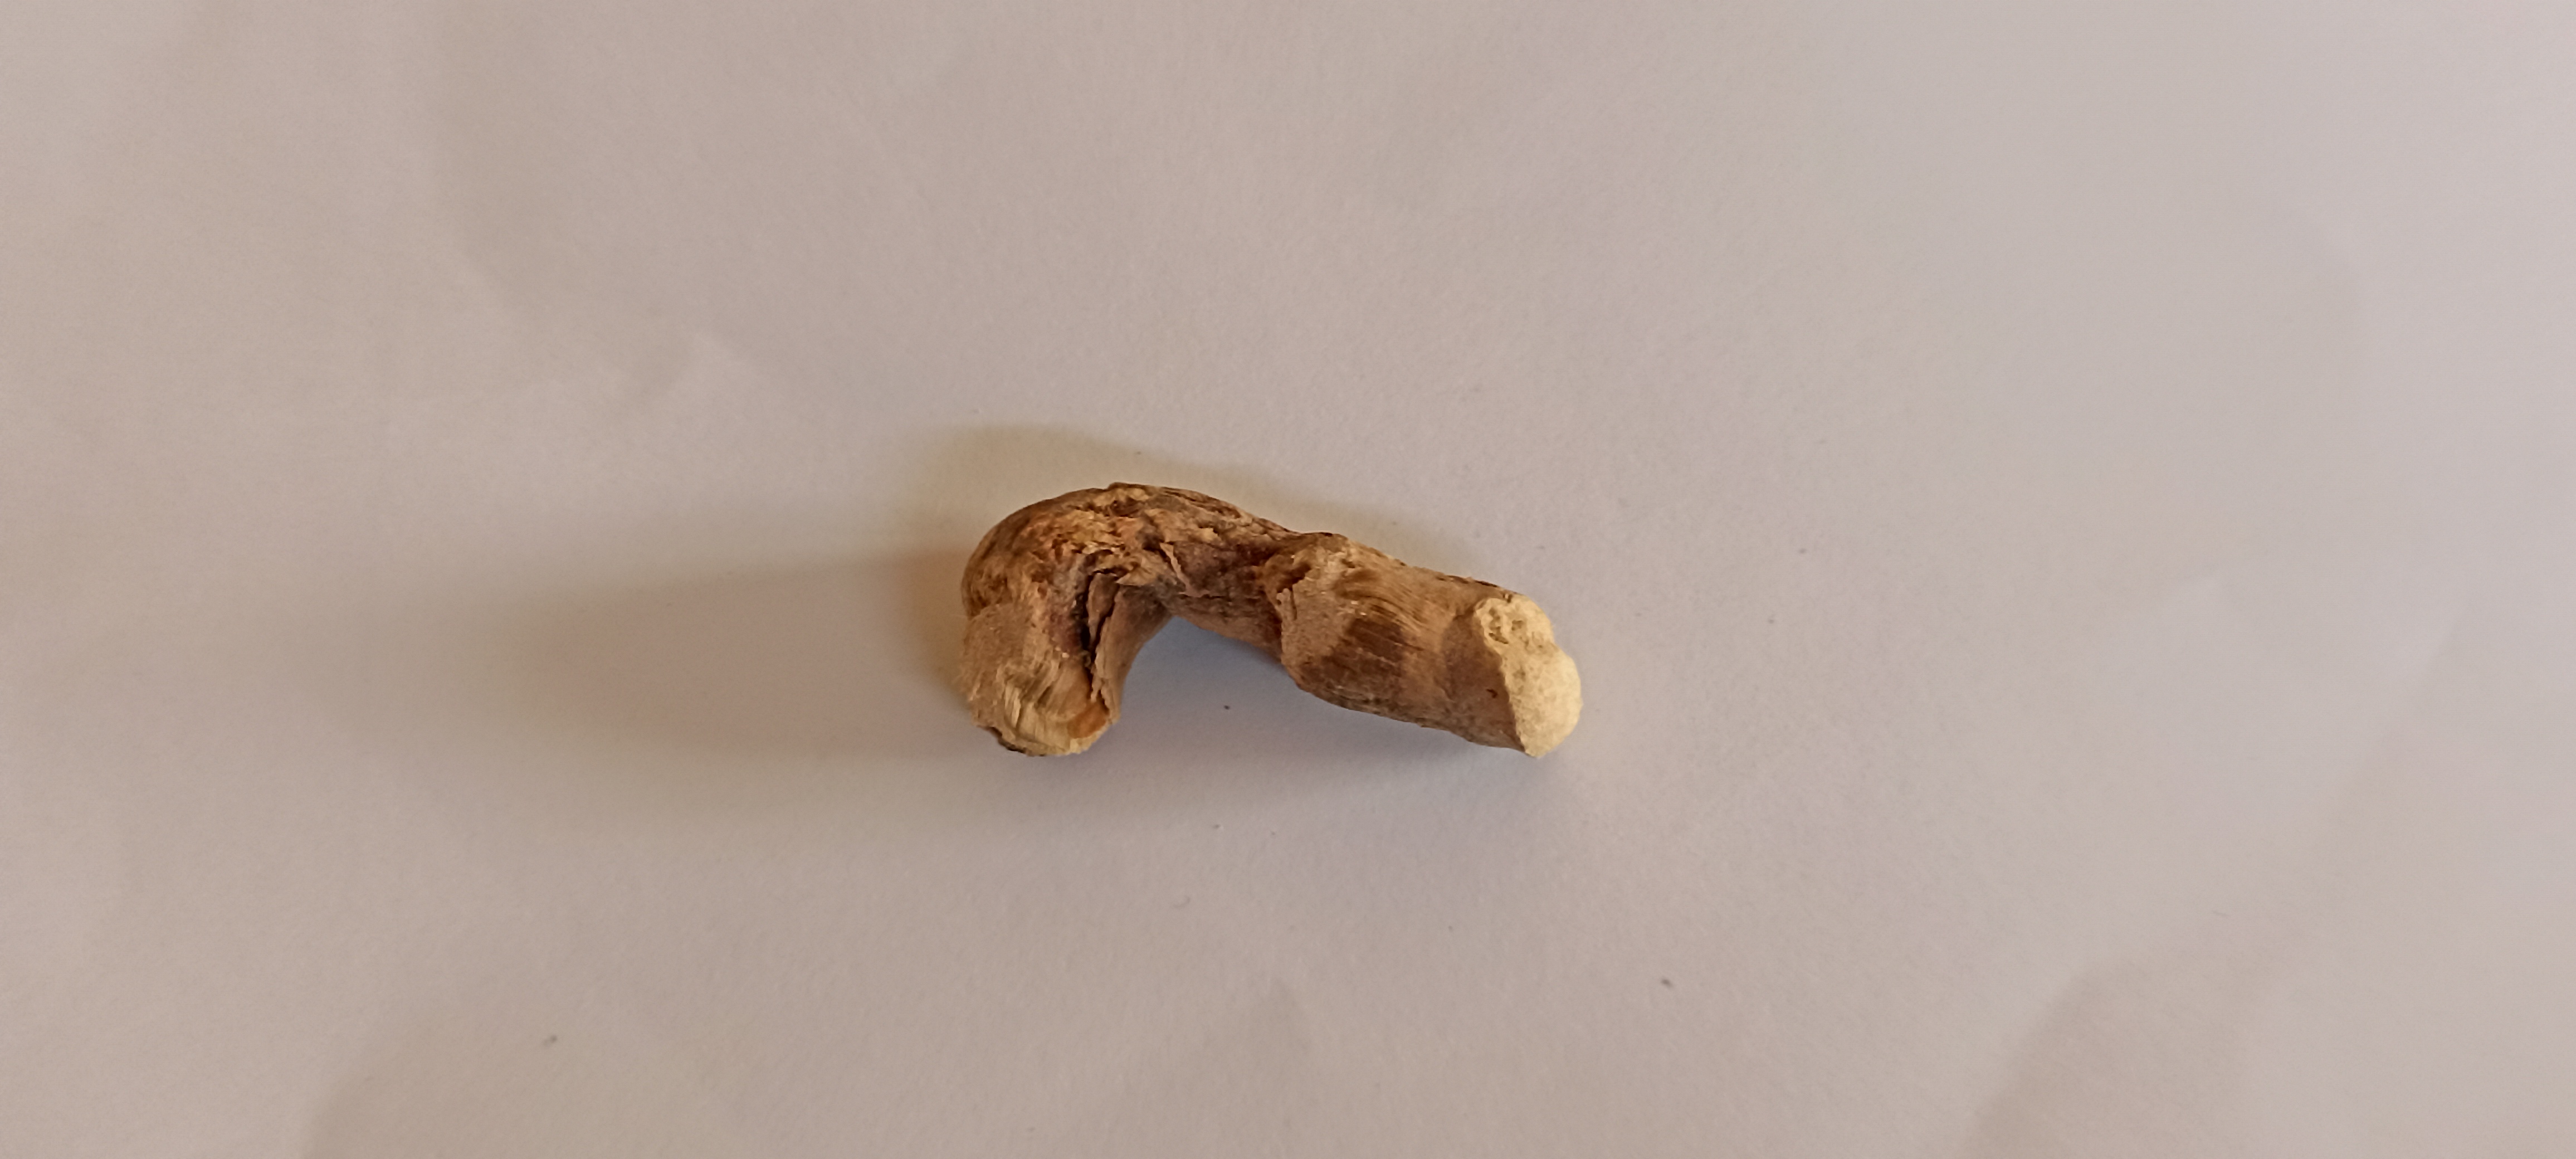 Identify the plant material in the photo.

vekhand
